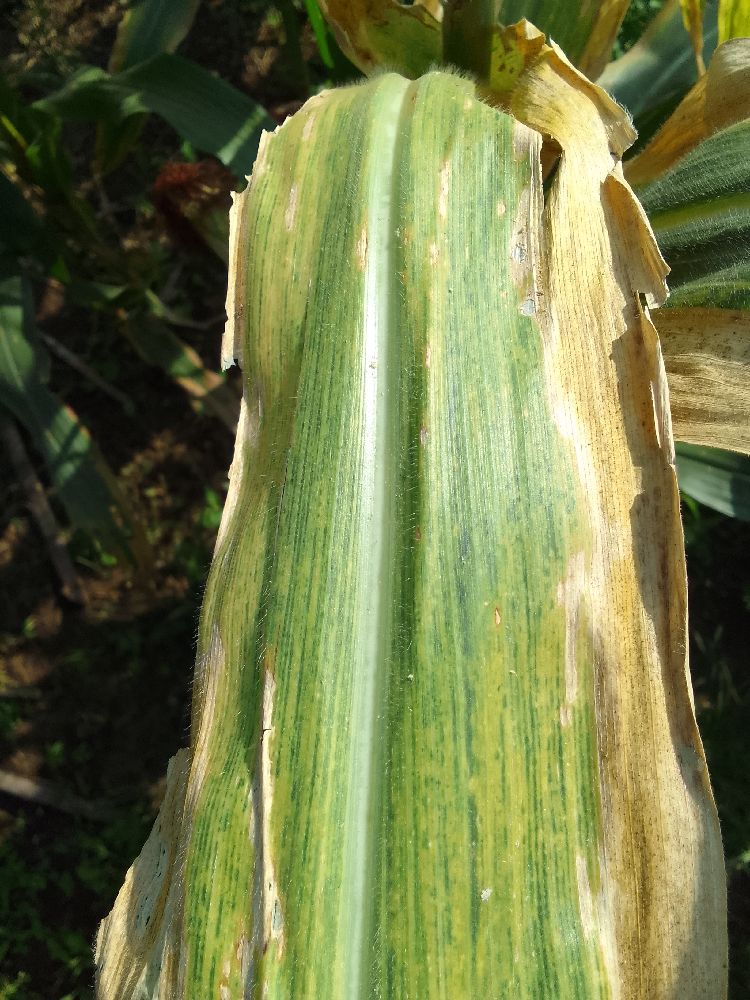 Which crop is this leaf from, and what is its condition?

maize, maize lethal necrosis
